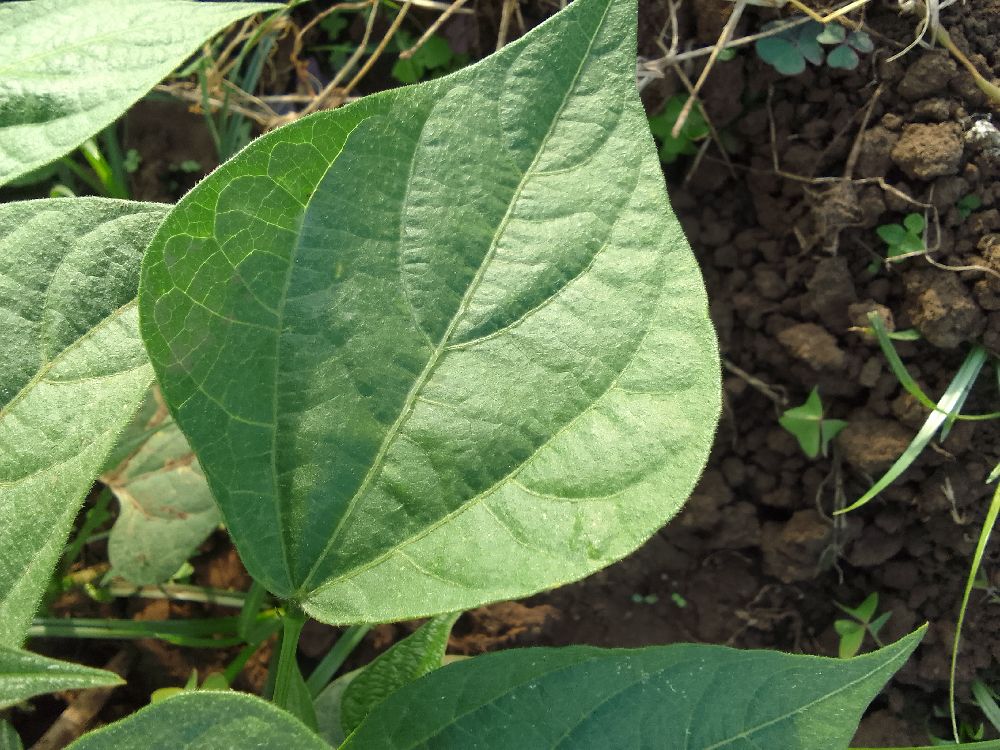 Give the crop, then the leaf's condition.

common bean, healthy
